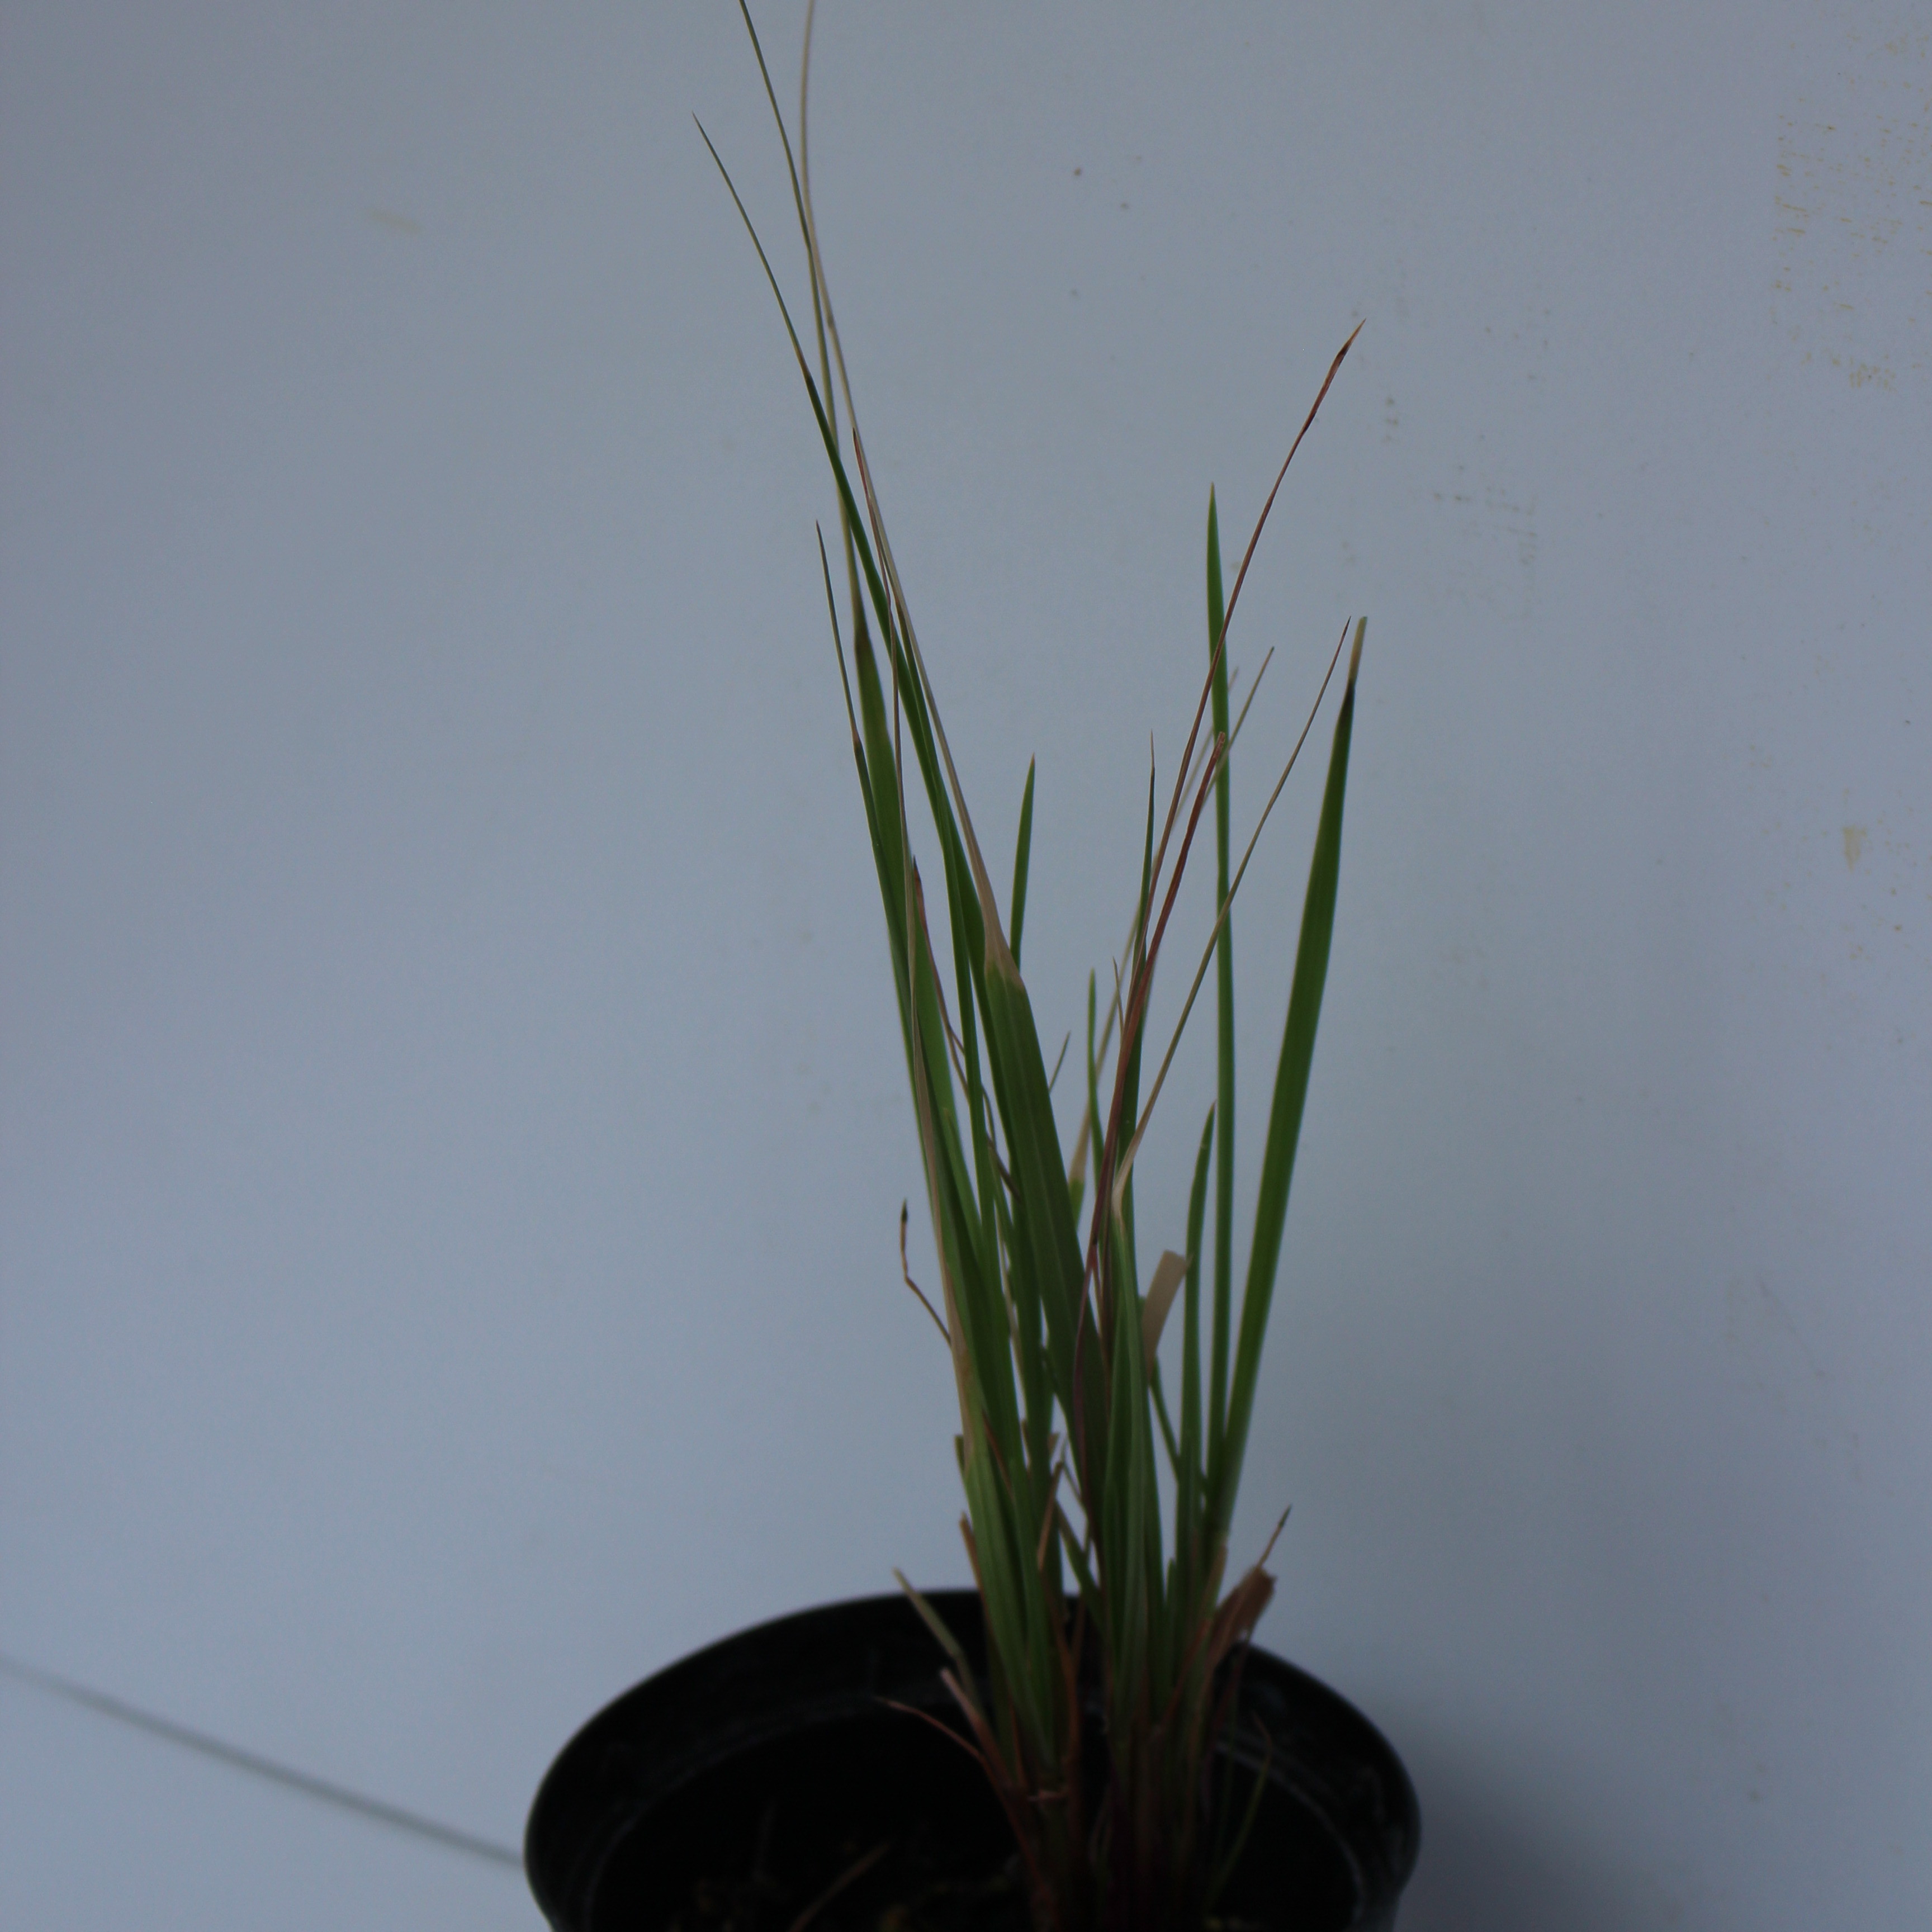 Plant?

Lolium multiflorum
